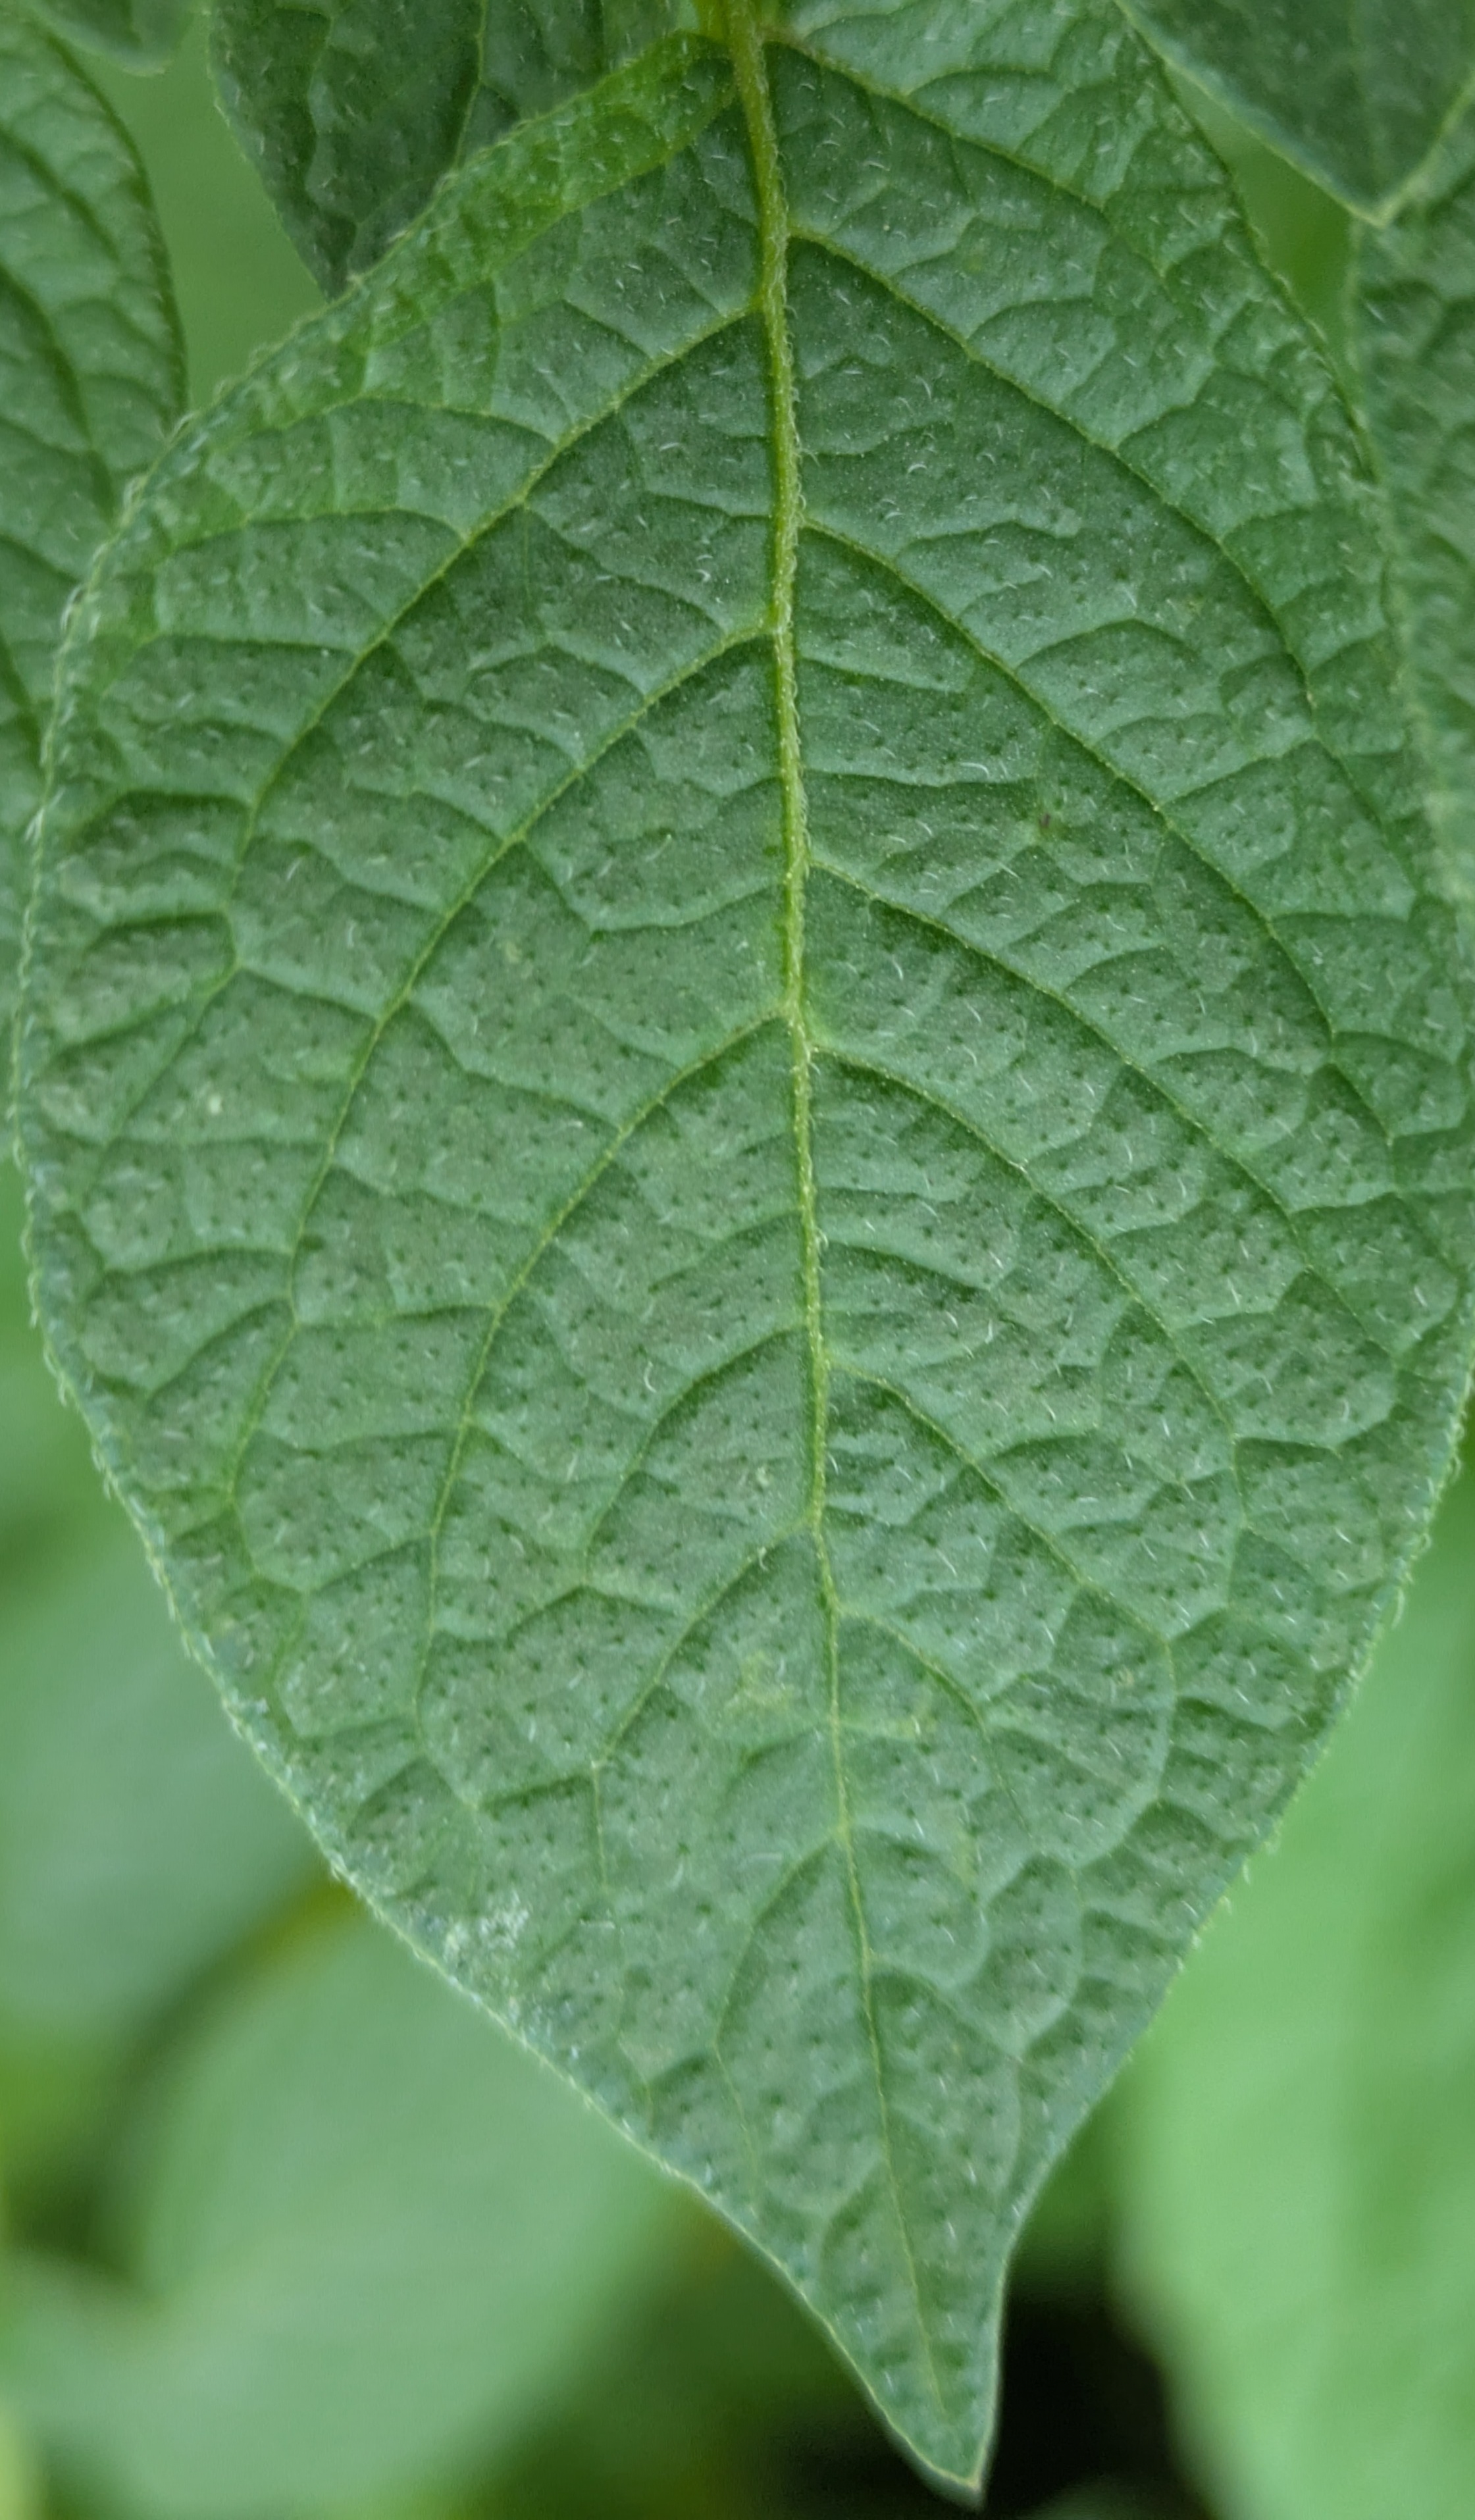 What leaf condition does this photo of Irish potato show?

healthy
